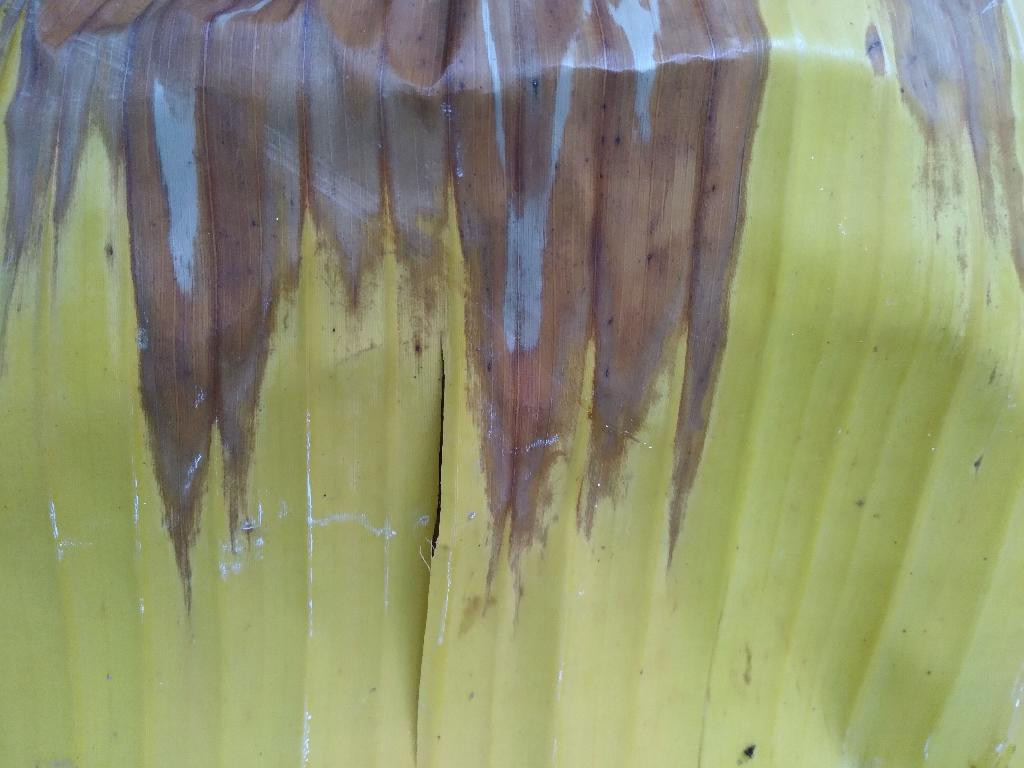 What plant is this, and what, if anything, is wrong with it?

banana, fusarium wilt race 1
